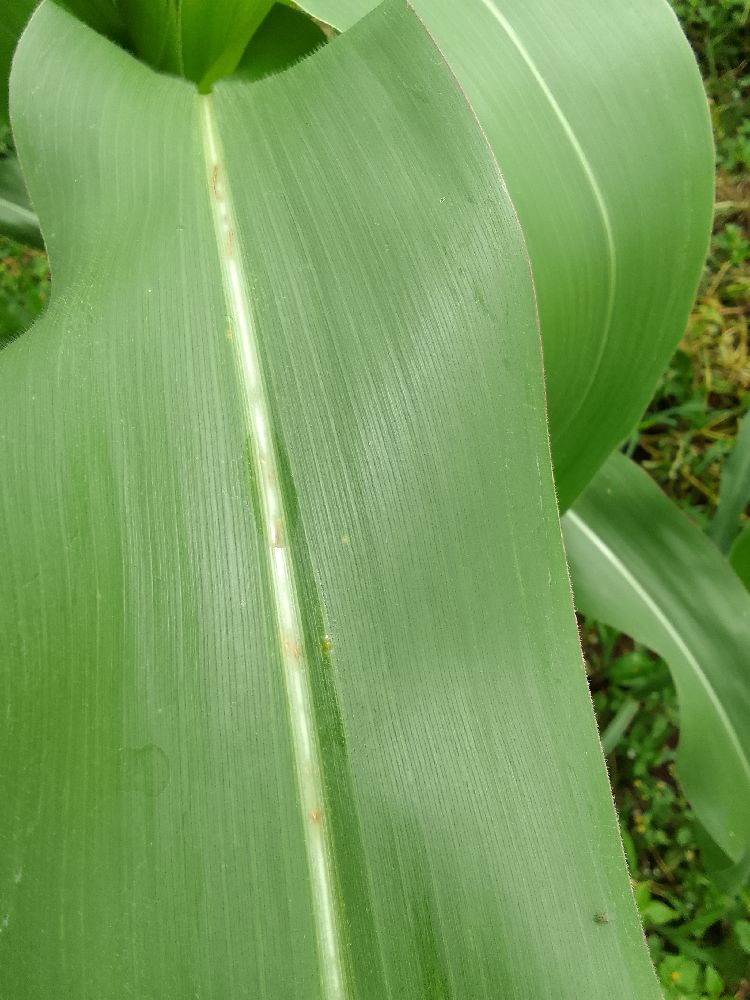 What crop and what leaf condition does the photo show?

maize, healthy
